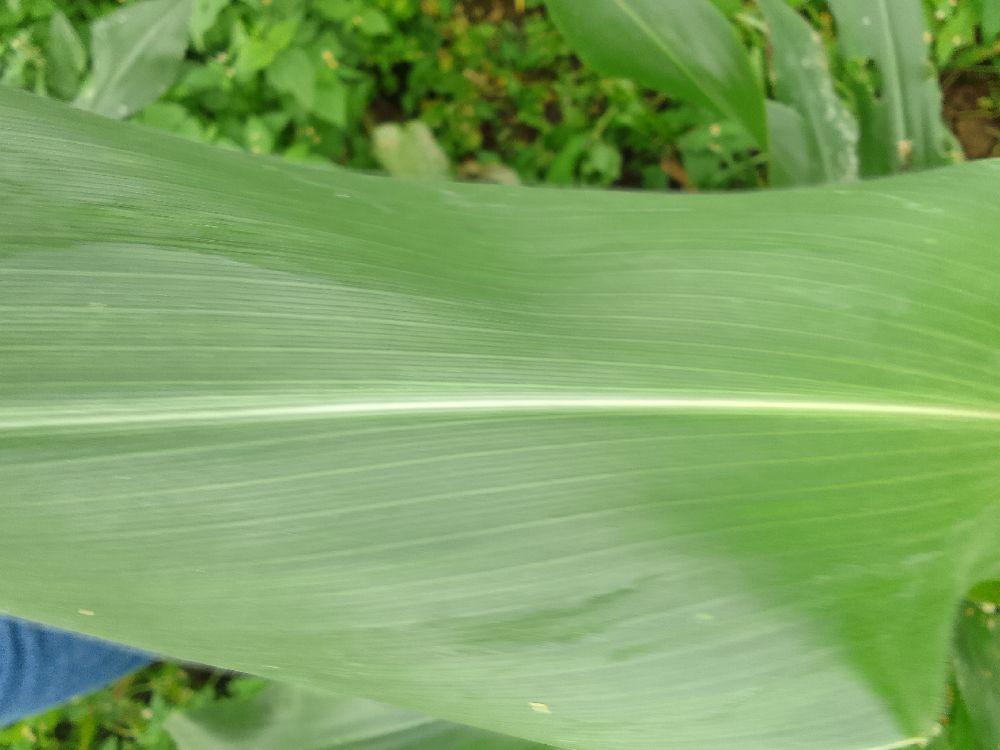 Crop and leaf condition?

maize, healthy
